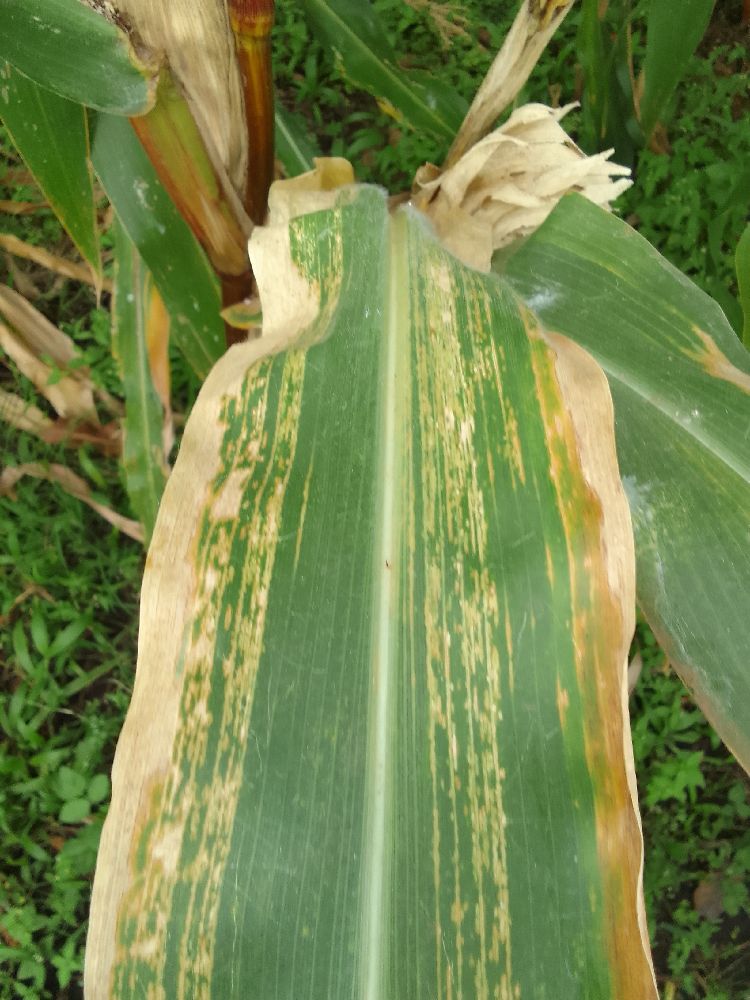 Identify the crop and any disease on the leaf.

maize, maize lethal necrosis
